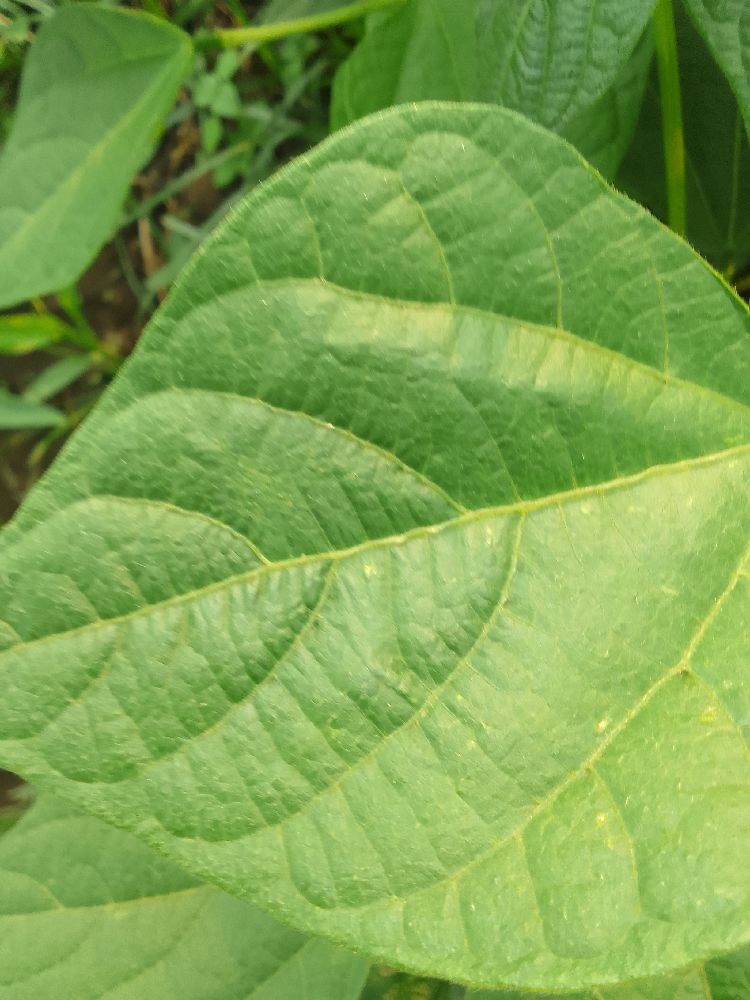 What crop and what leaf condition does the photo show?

common bean, healthy
